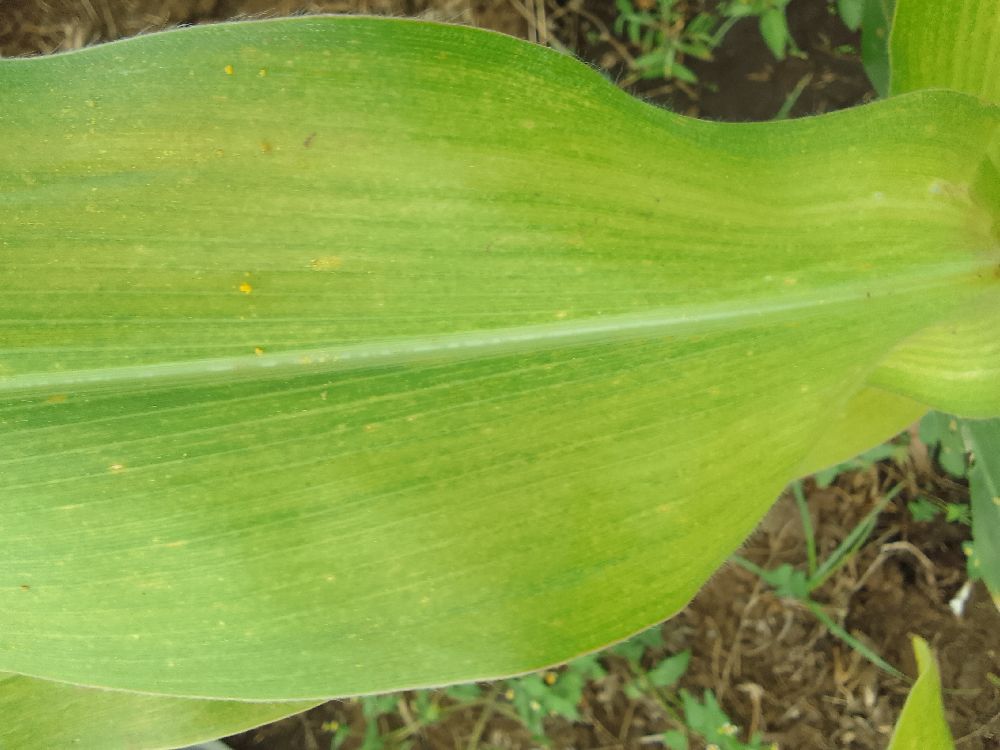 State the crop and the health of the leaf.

maize, maize lethal necrosis
